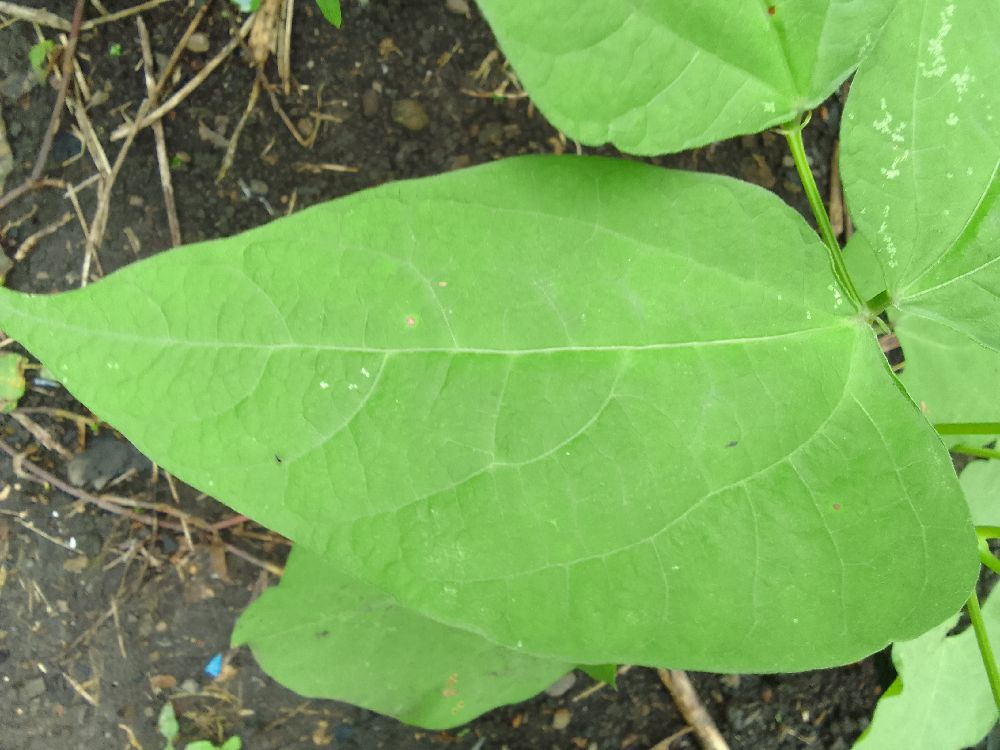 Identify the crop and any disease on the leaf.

common bean, healthy
